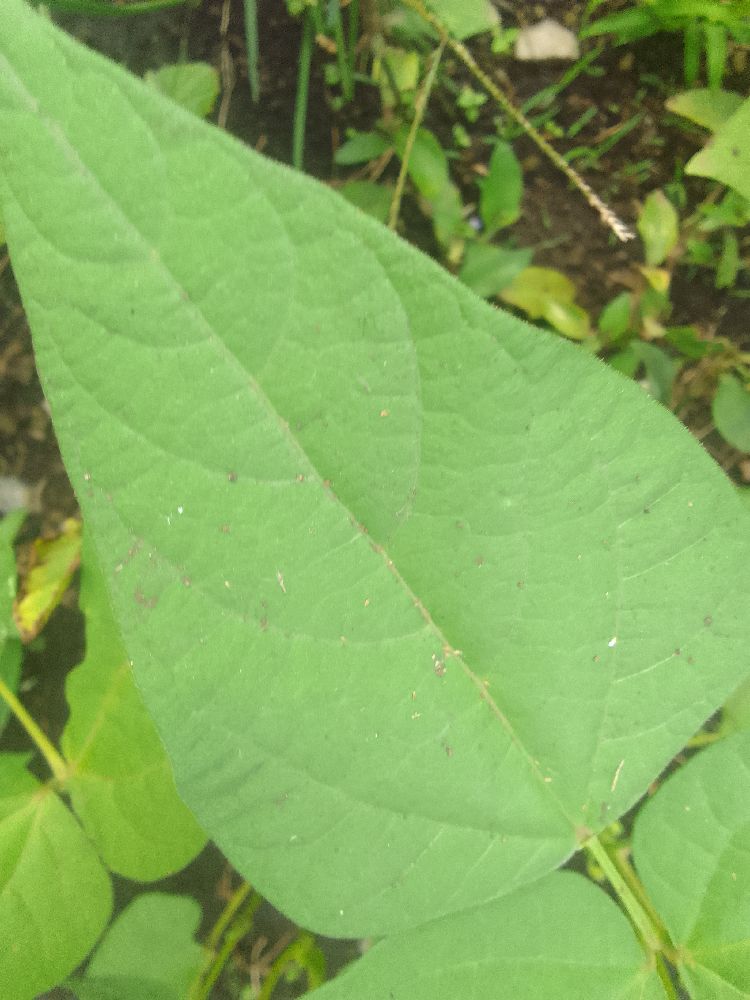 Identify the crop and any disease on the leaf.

common bean, healthy
